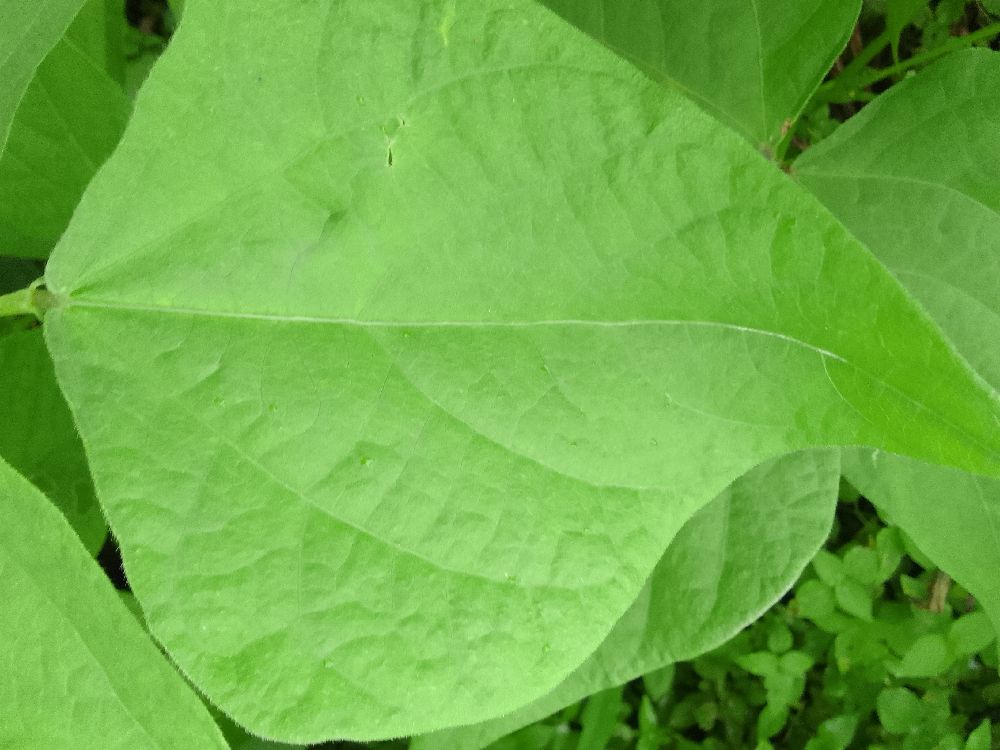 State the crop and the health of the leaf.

common bean, healthy
